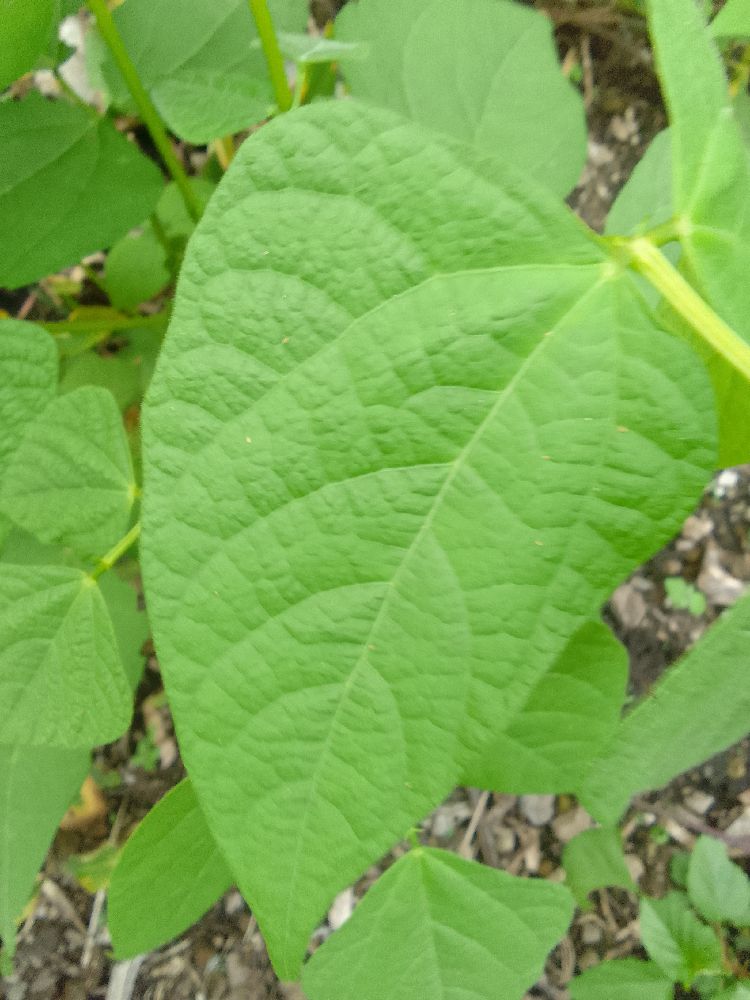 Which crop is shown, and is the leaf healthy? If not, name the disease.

common bean, healthy
